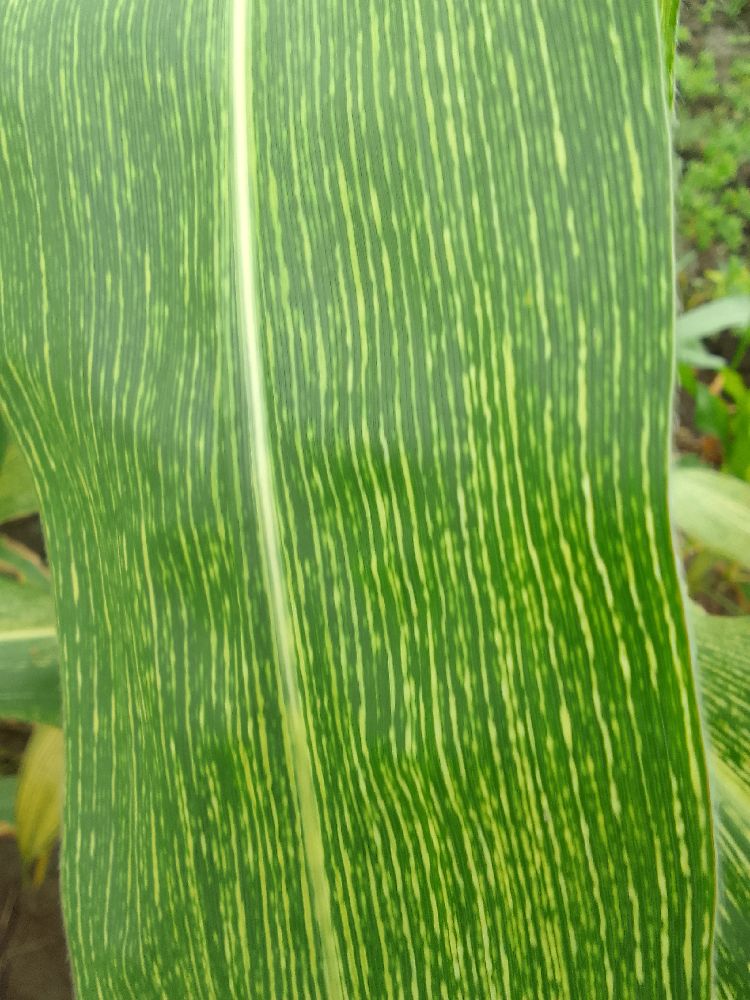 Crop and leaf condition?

maize, maize streak virus
